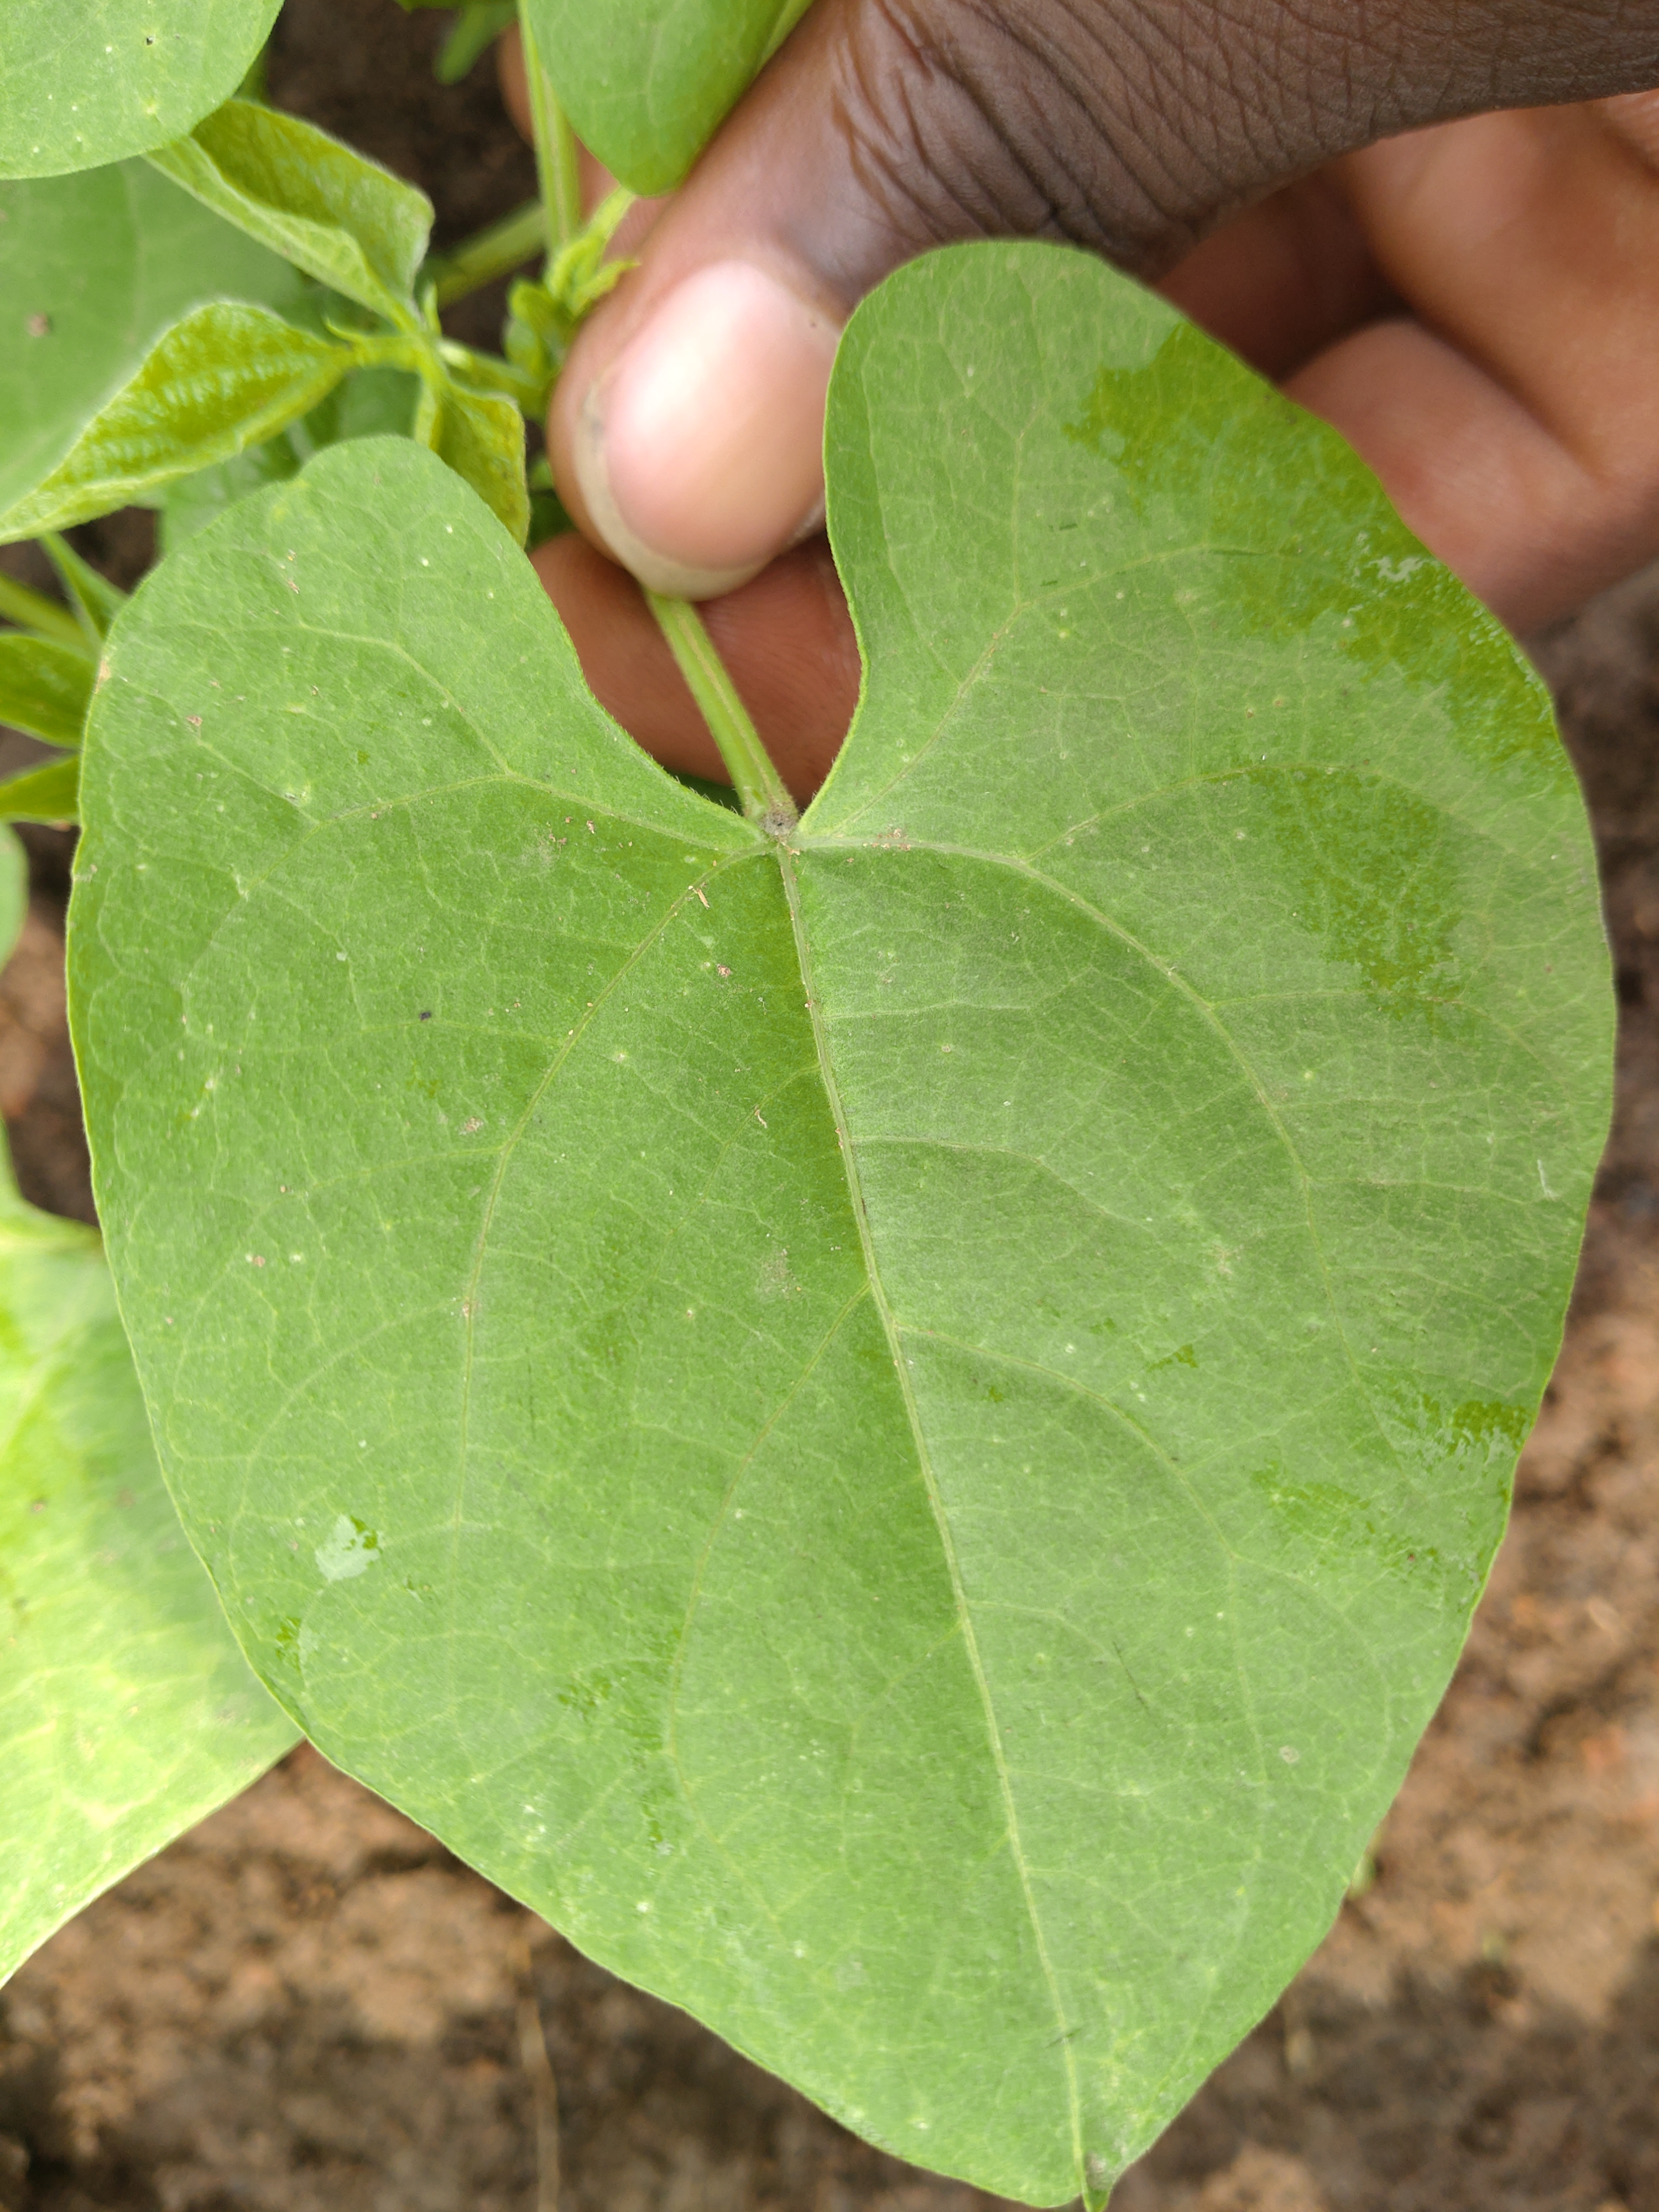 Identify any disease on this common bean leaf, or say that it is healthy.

healthy
